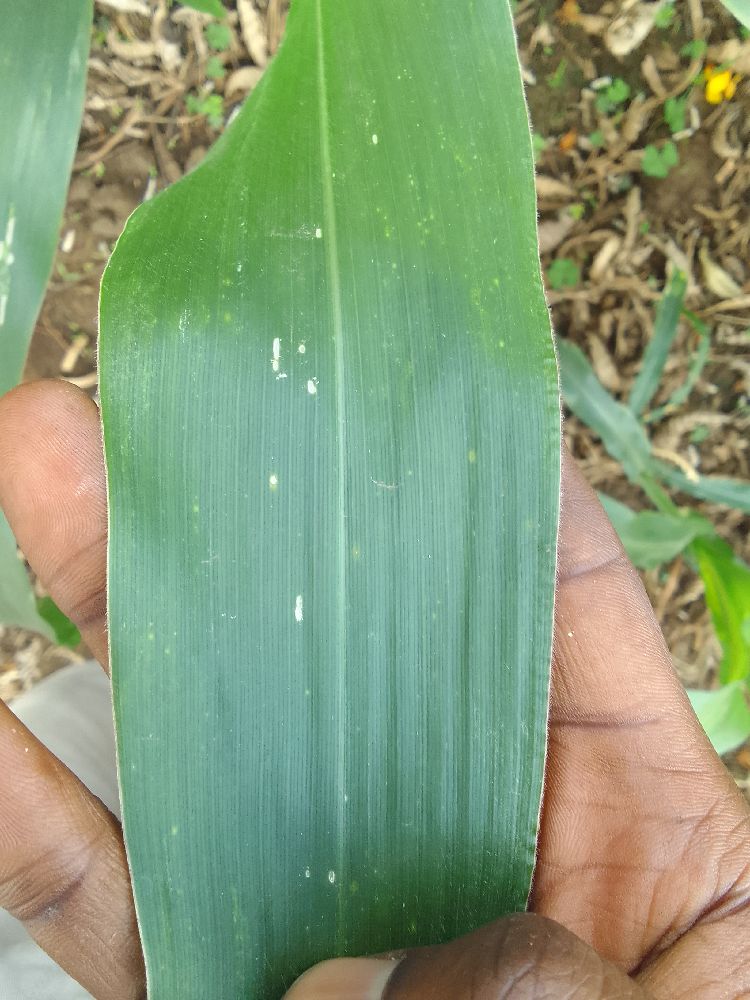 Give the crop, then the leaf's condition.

maize, healthy
